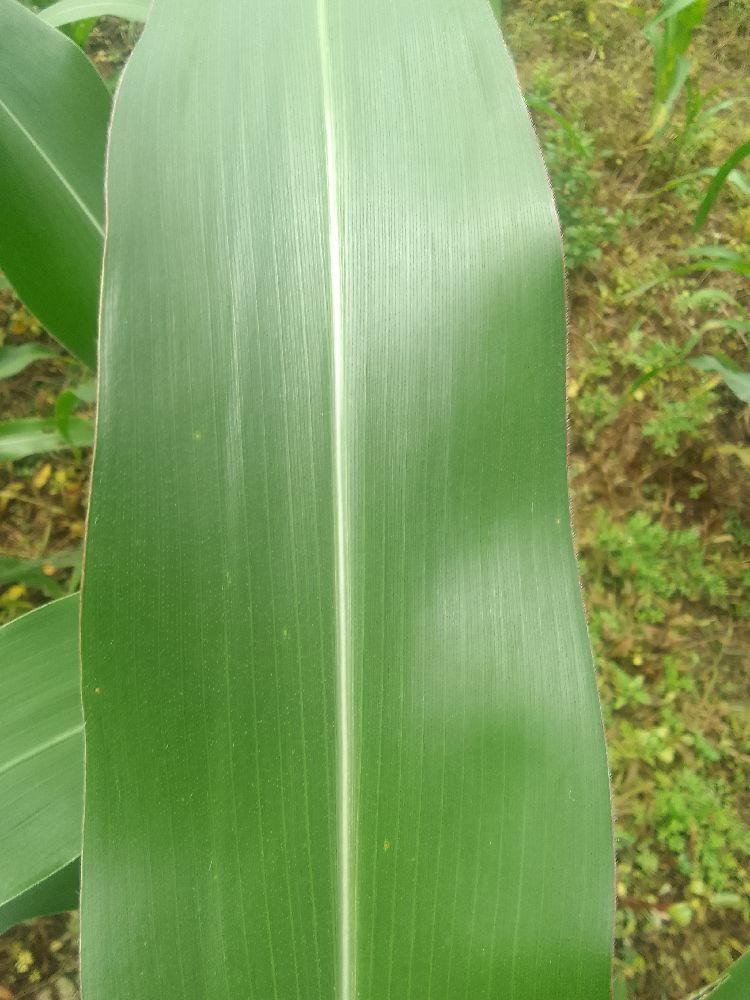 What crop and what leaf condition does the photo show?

maize, healthy
